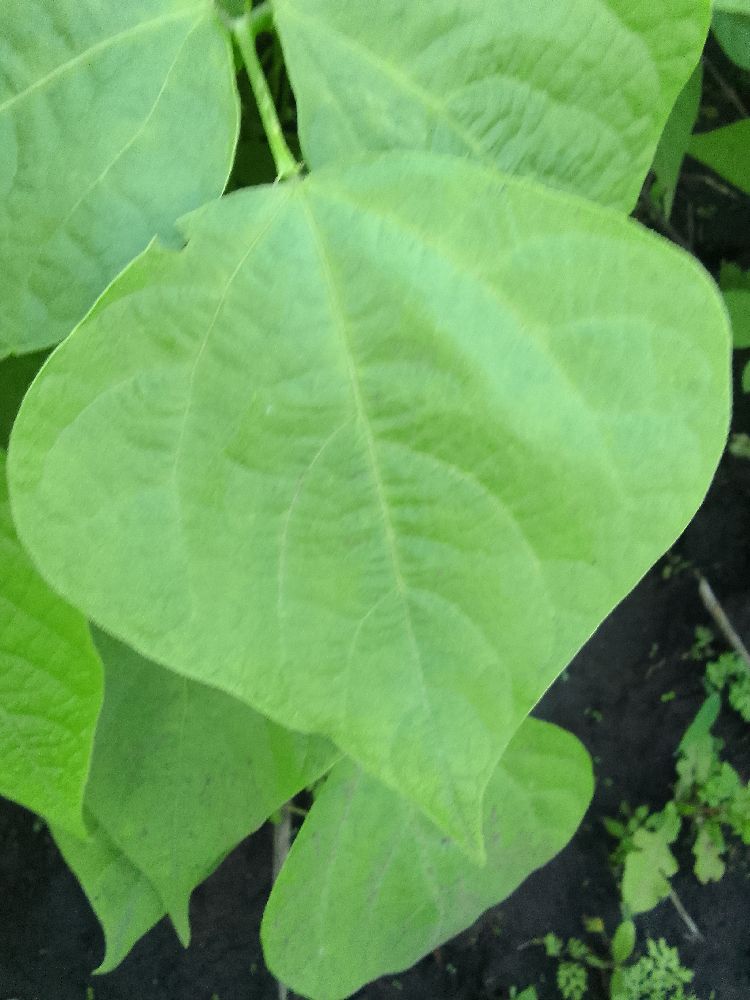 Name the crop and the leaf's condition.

common bean, healthy
